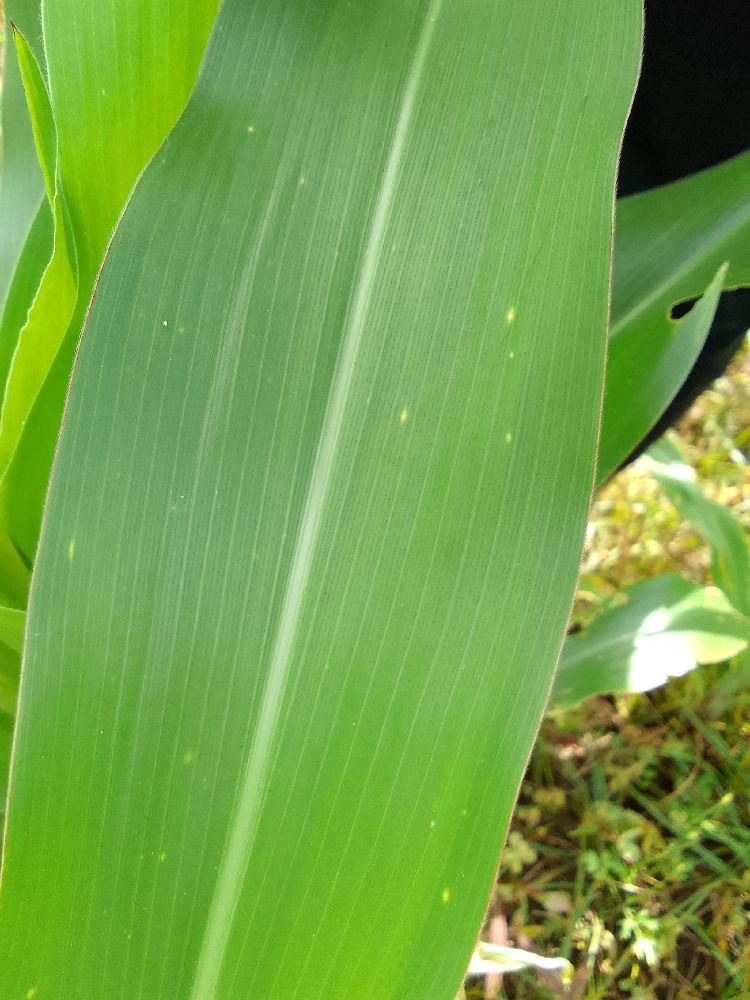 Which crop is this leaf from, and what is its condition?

maize, healthy
